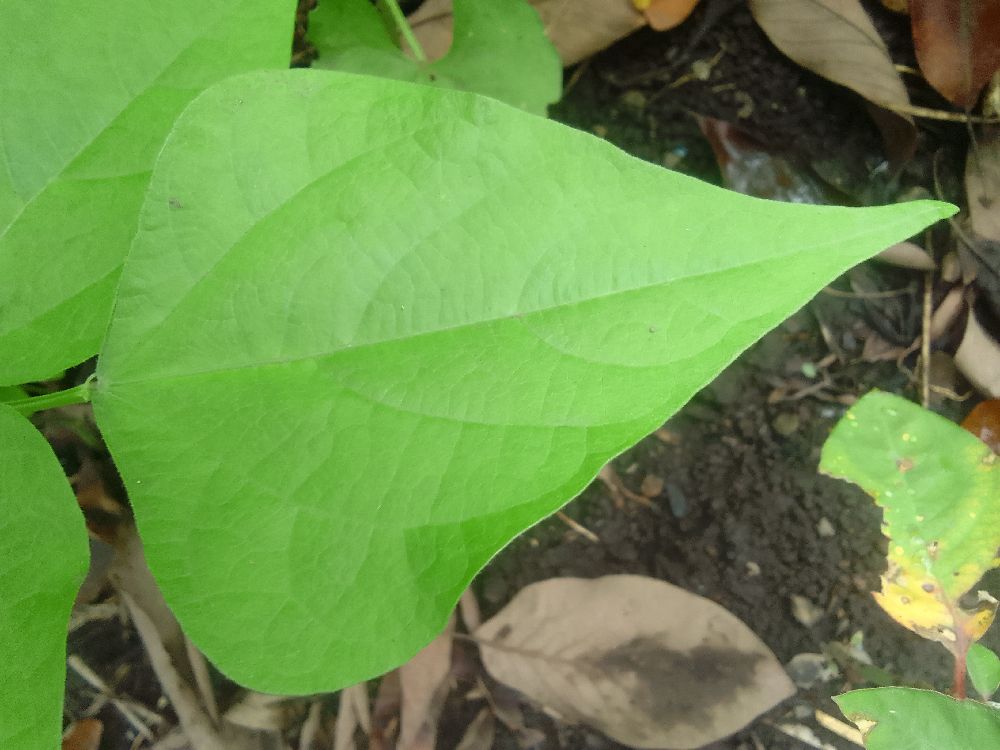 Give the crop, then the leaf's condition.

common bean, healthy
